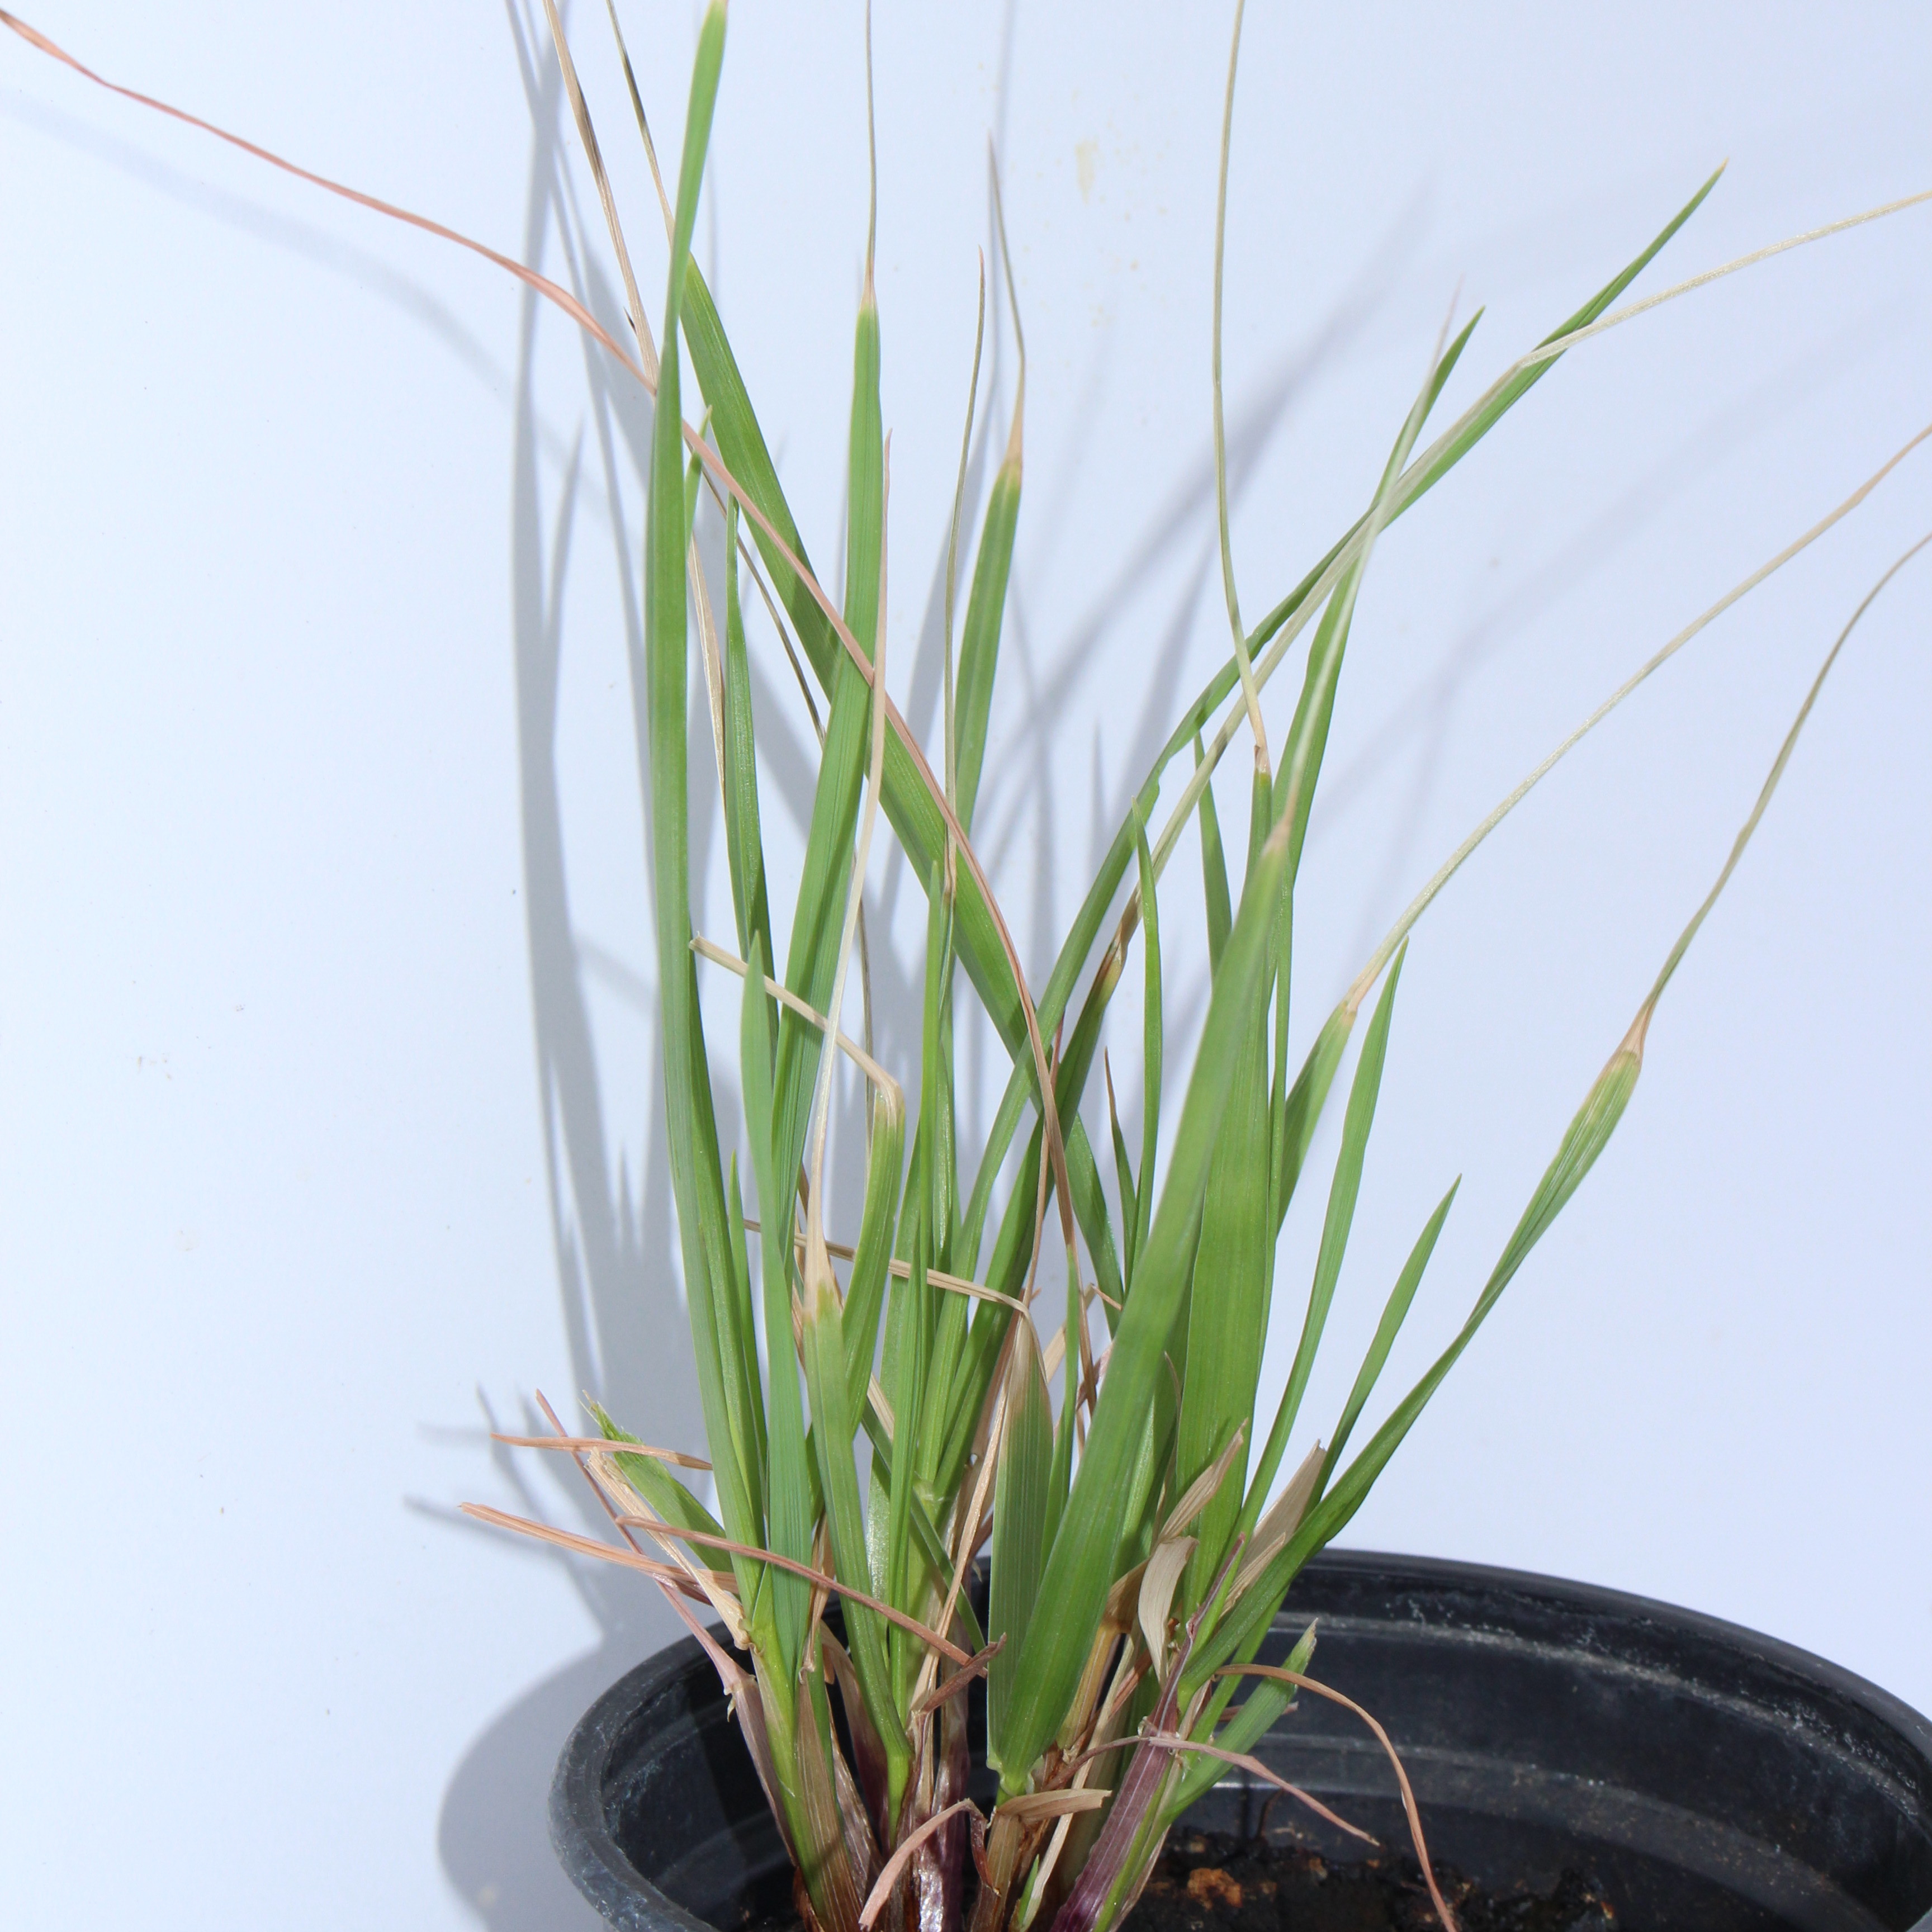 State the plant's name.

Lolium multiflorum
